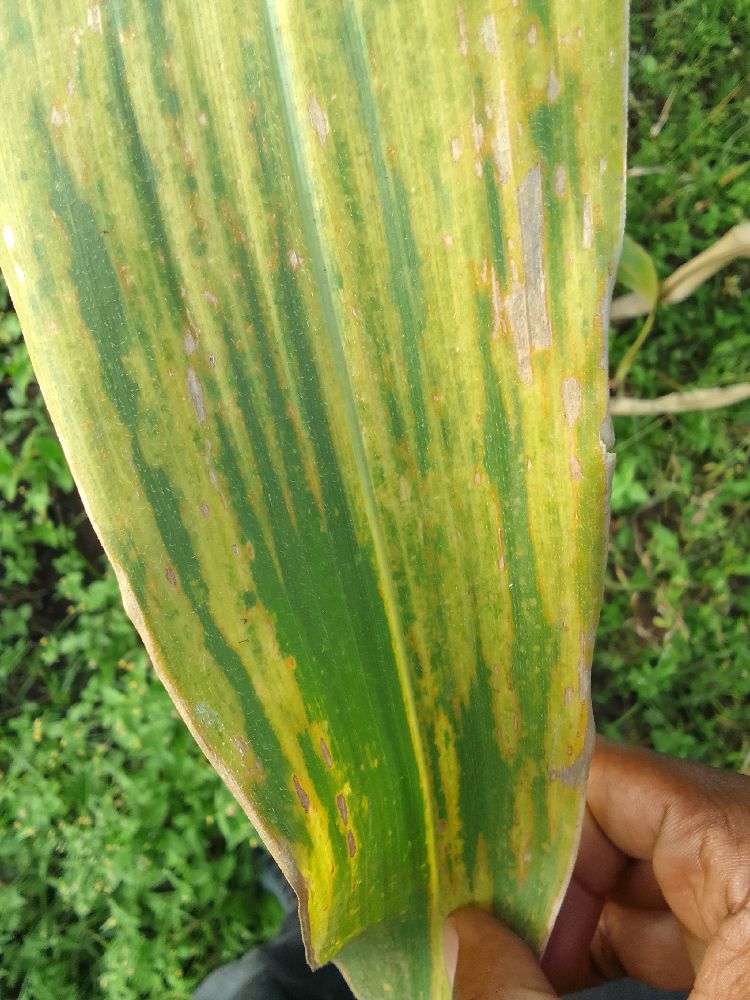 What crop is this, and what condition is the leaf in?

maize, maize lethal necrosis
